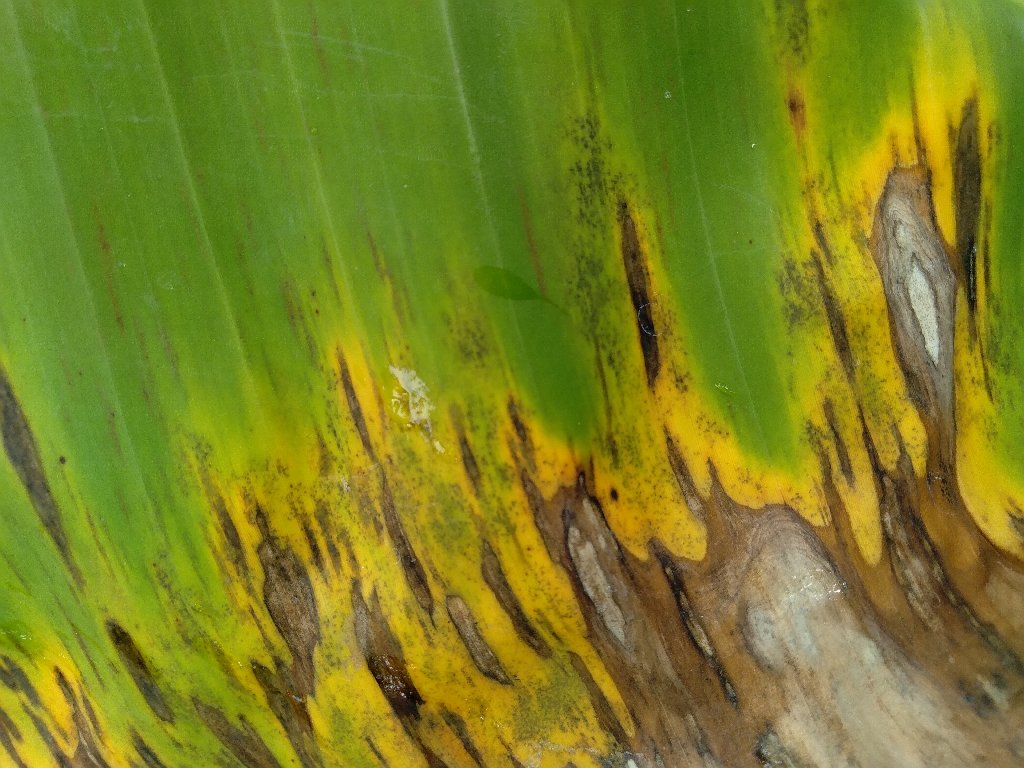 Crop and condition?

banana, black sigatoka
